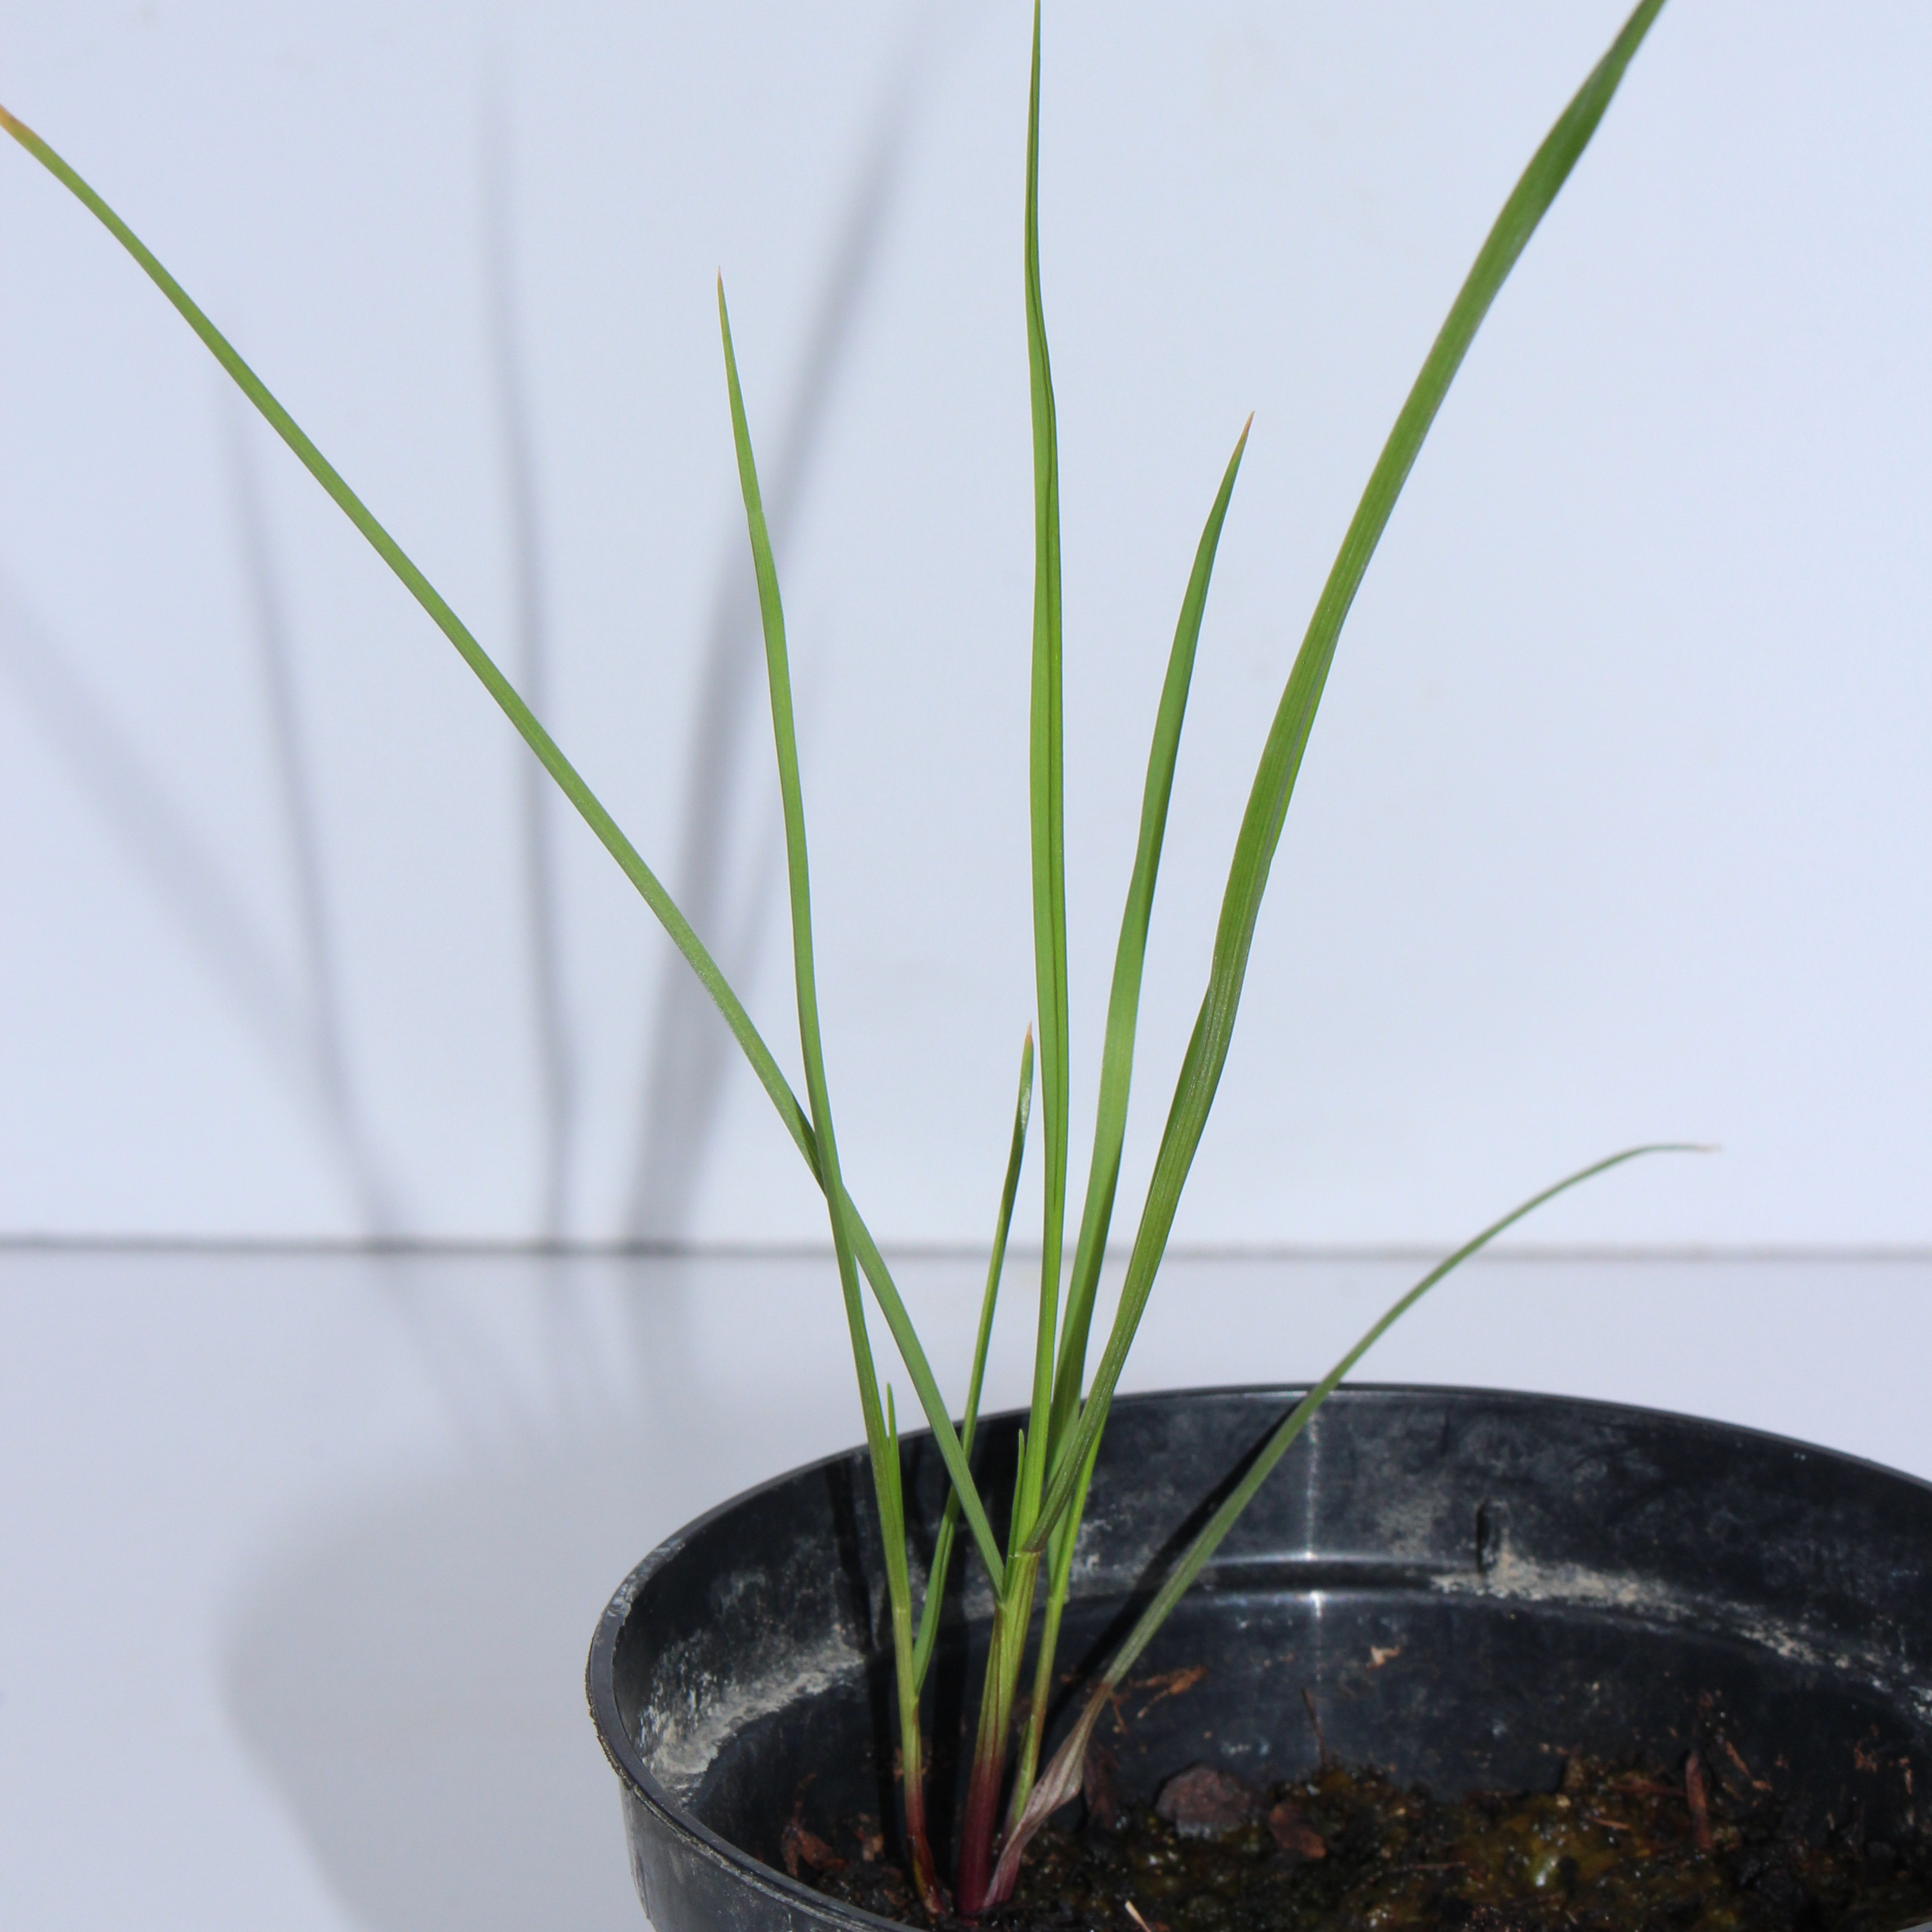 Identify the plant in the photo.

Lolium multiflorum
